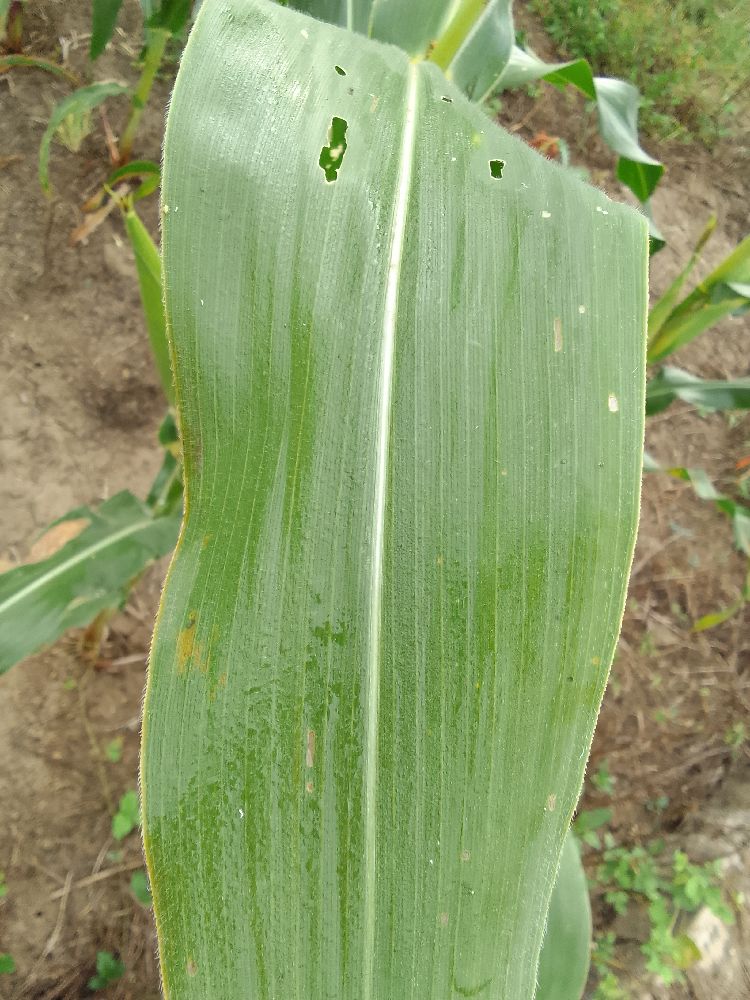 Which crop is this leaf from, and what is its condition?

maize, healthy
